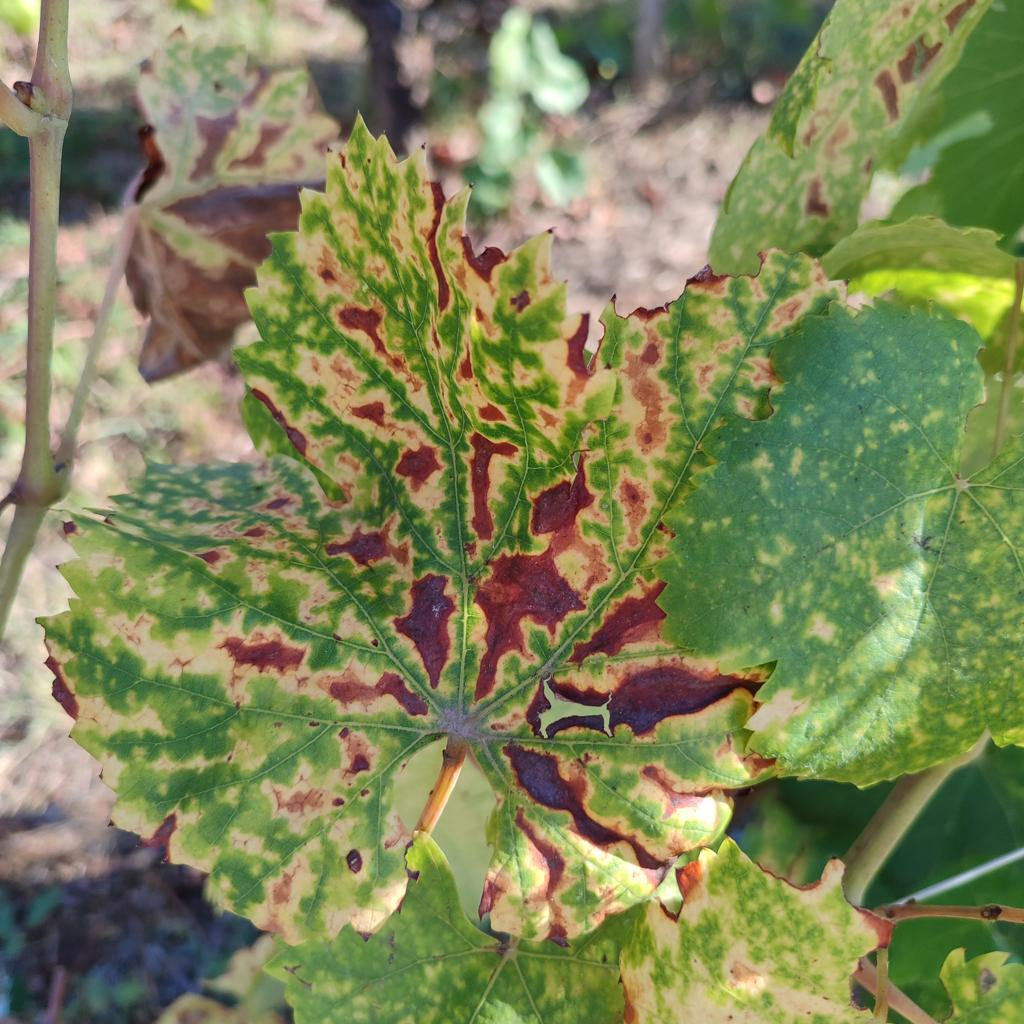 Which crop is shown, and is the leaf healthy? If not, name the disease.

grapevine, esca complex
